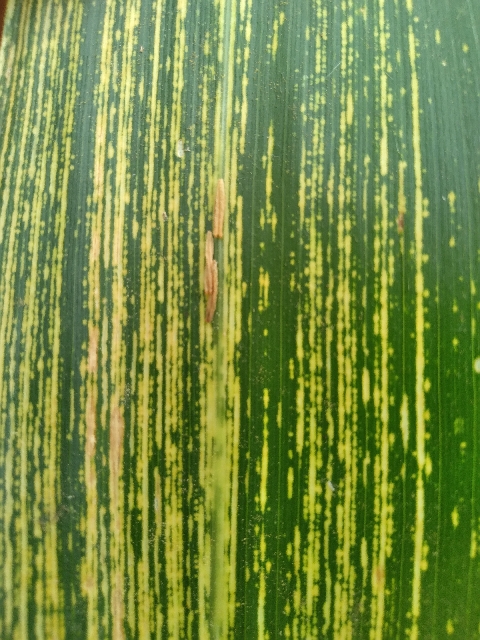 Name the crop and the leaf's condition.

maize, maize streak virus
